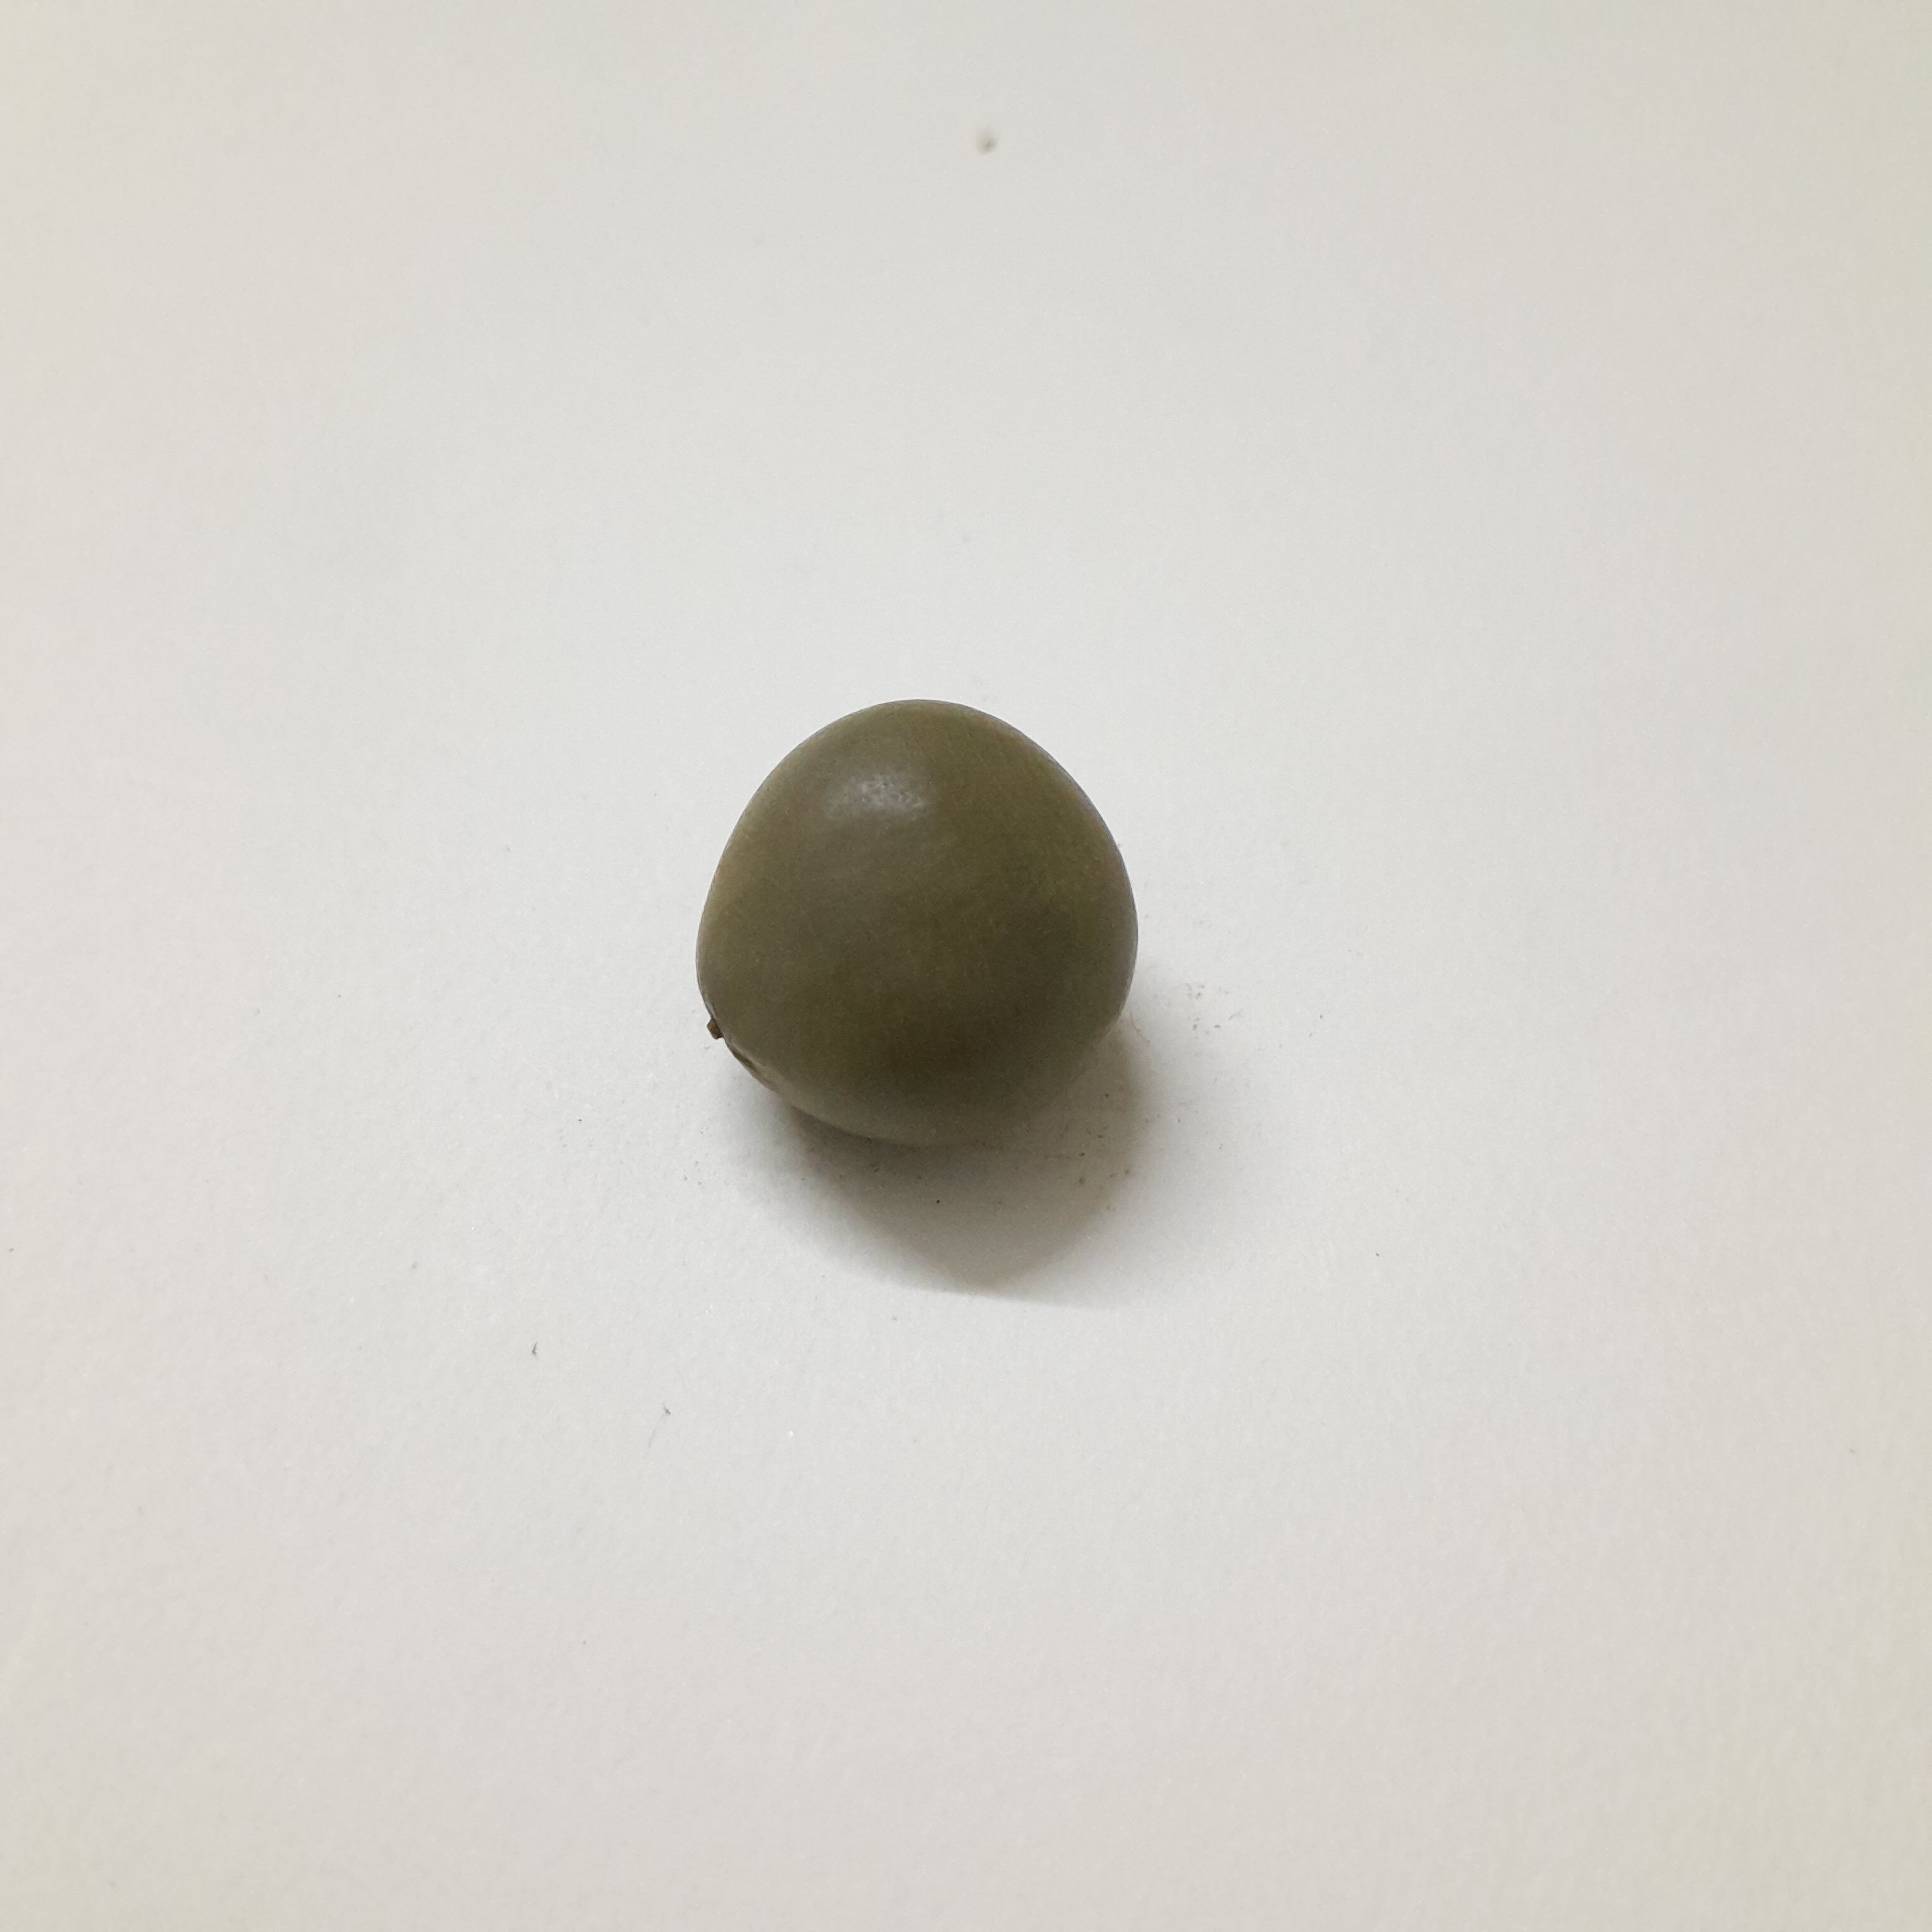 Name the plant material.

sagargota
